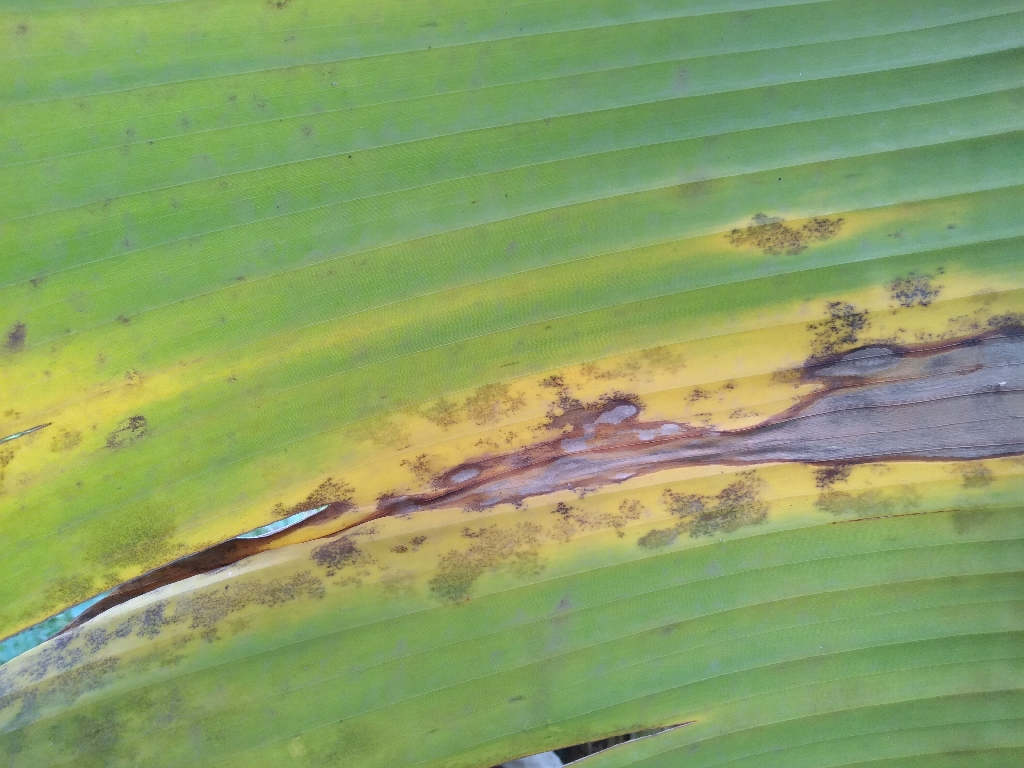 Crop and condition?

banana, black sigatoka
